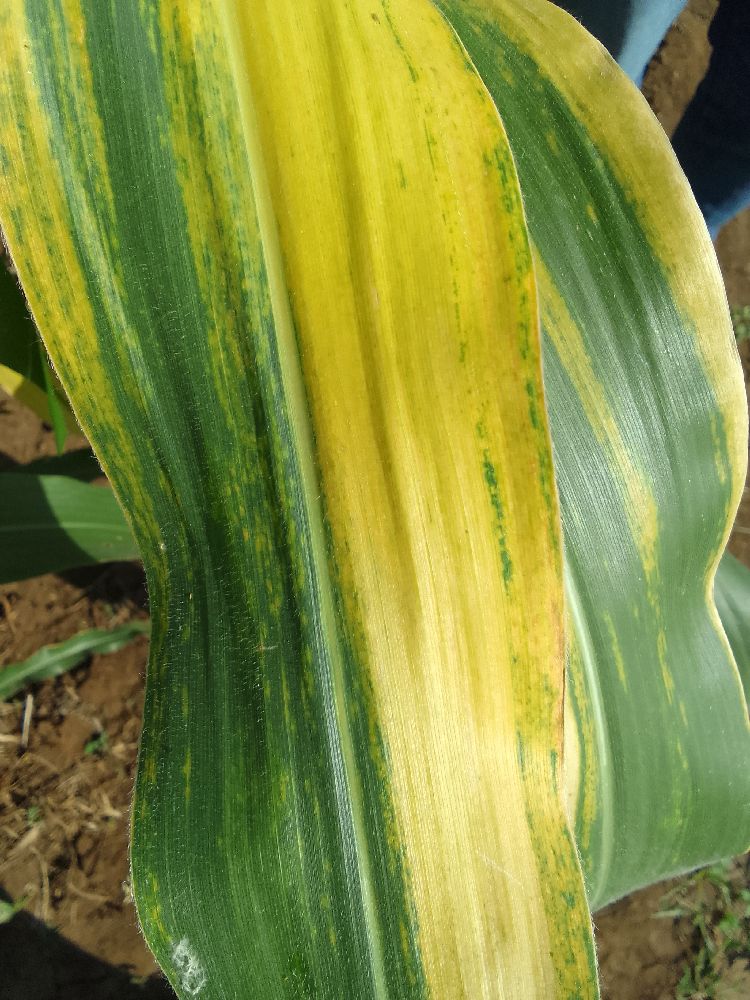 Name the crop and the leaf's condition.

maize, maize lethal necrosis
